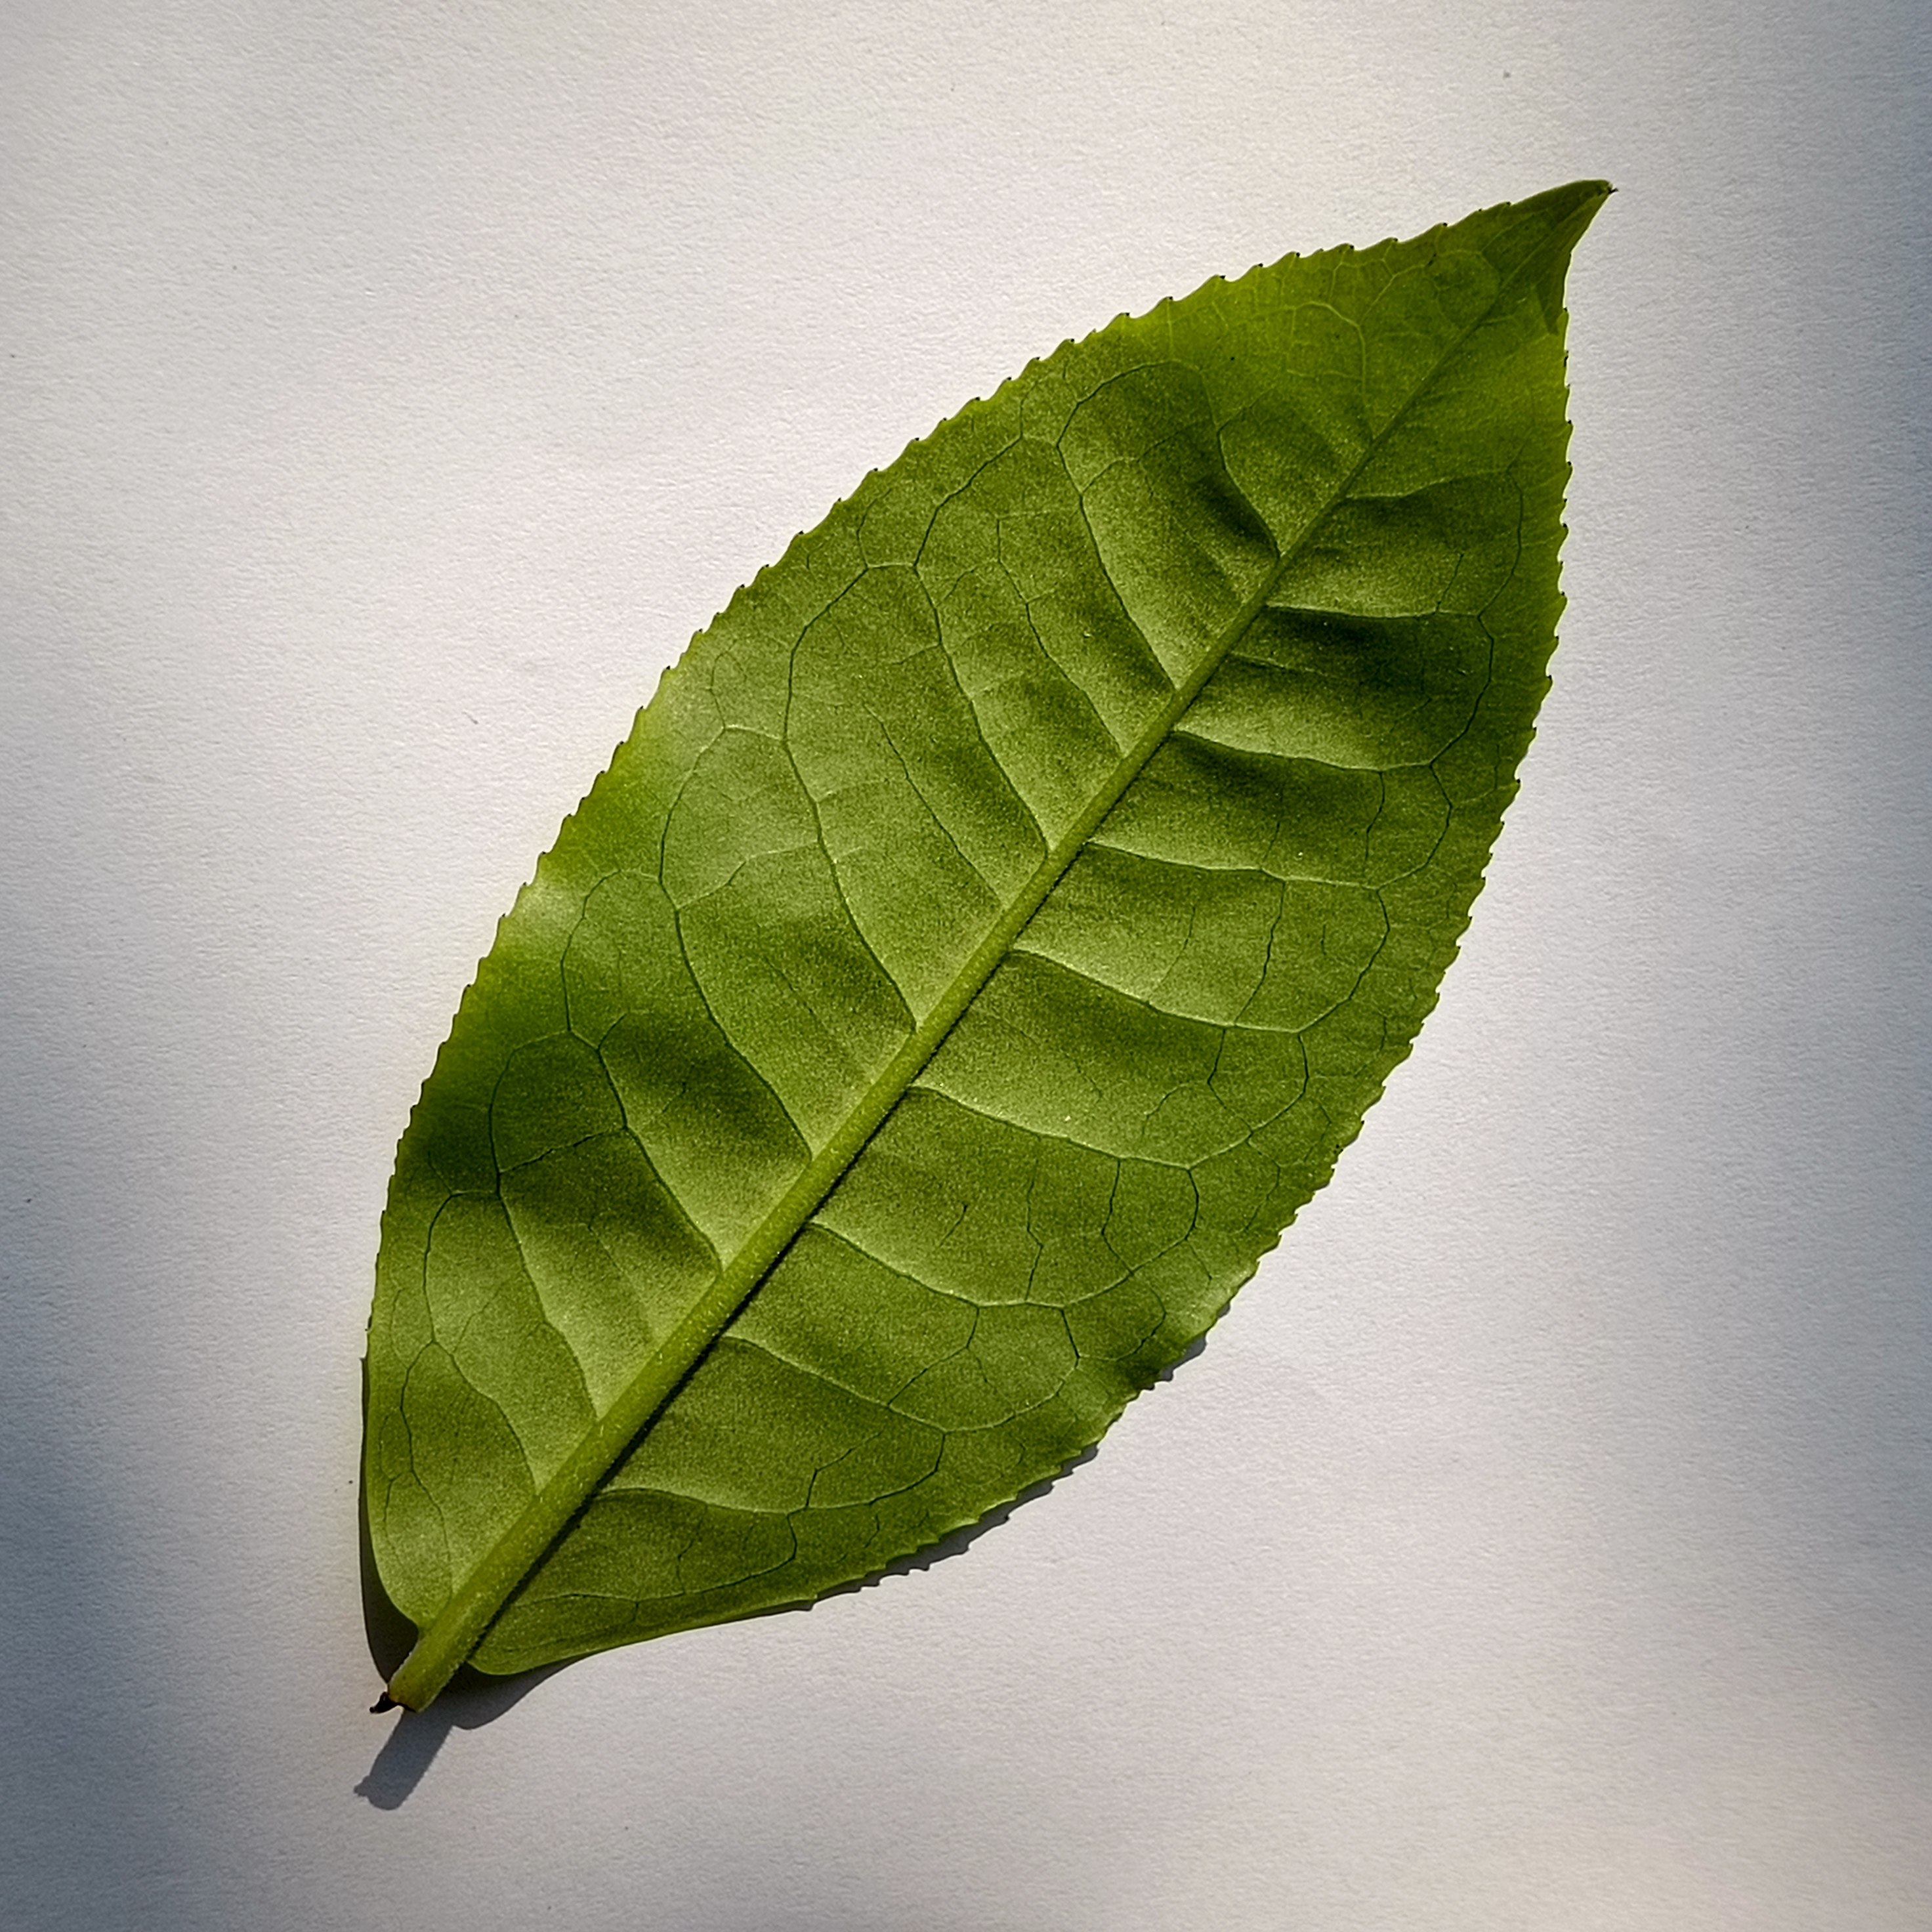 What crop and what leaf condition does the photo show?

tea, healthy
